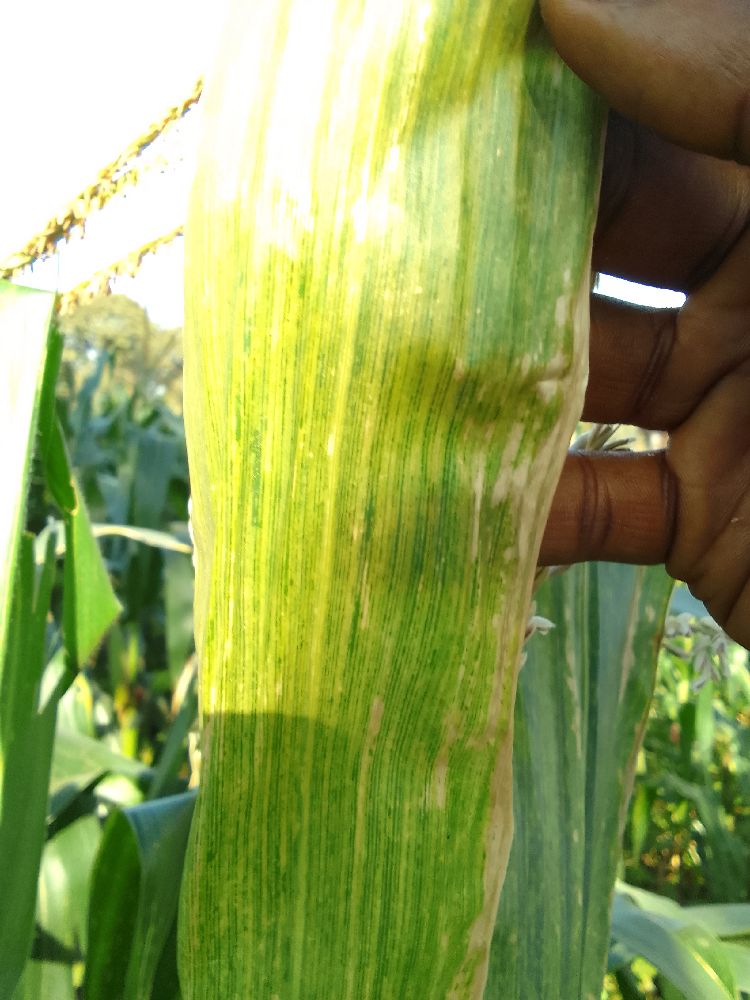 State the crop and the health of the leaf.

maize, maize lethal necrosis
